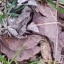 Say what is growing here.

grass
